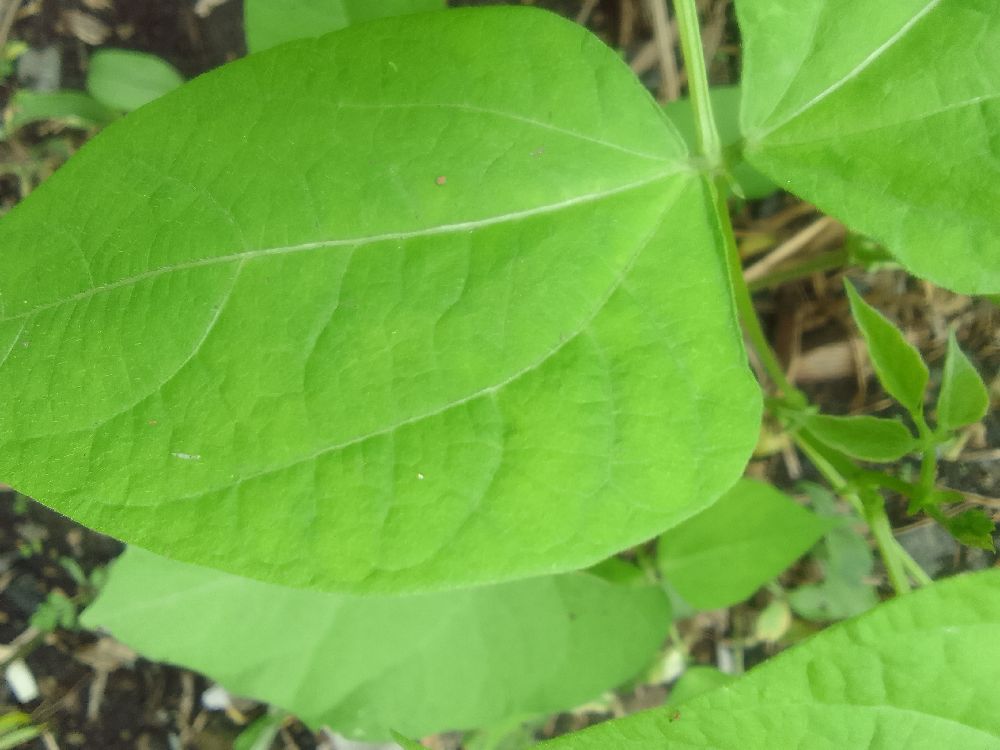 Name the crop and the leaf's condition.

common bean, healthy
